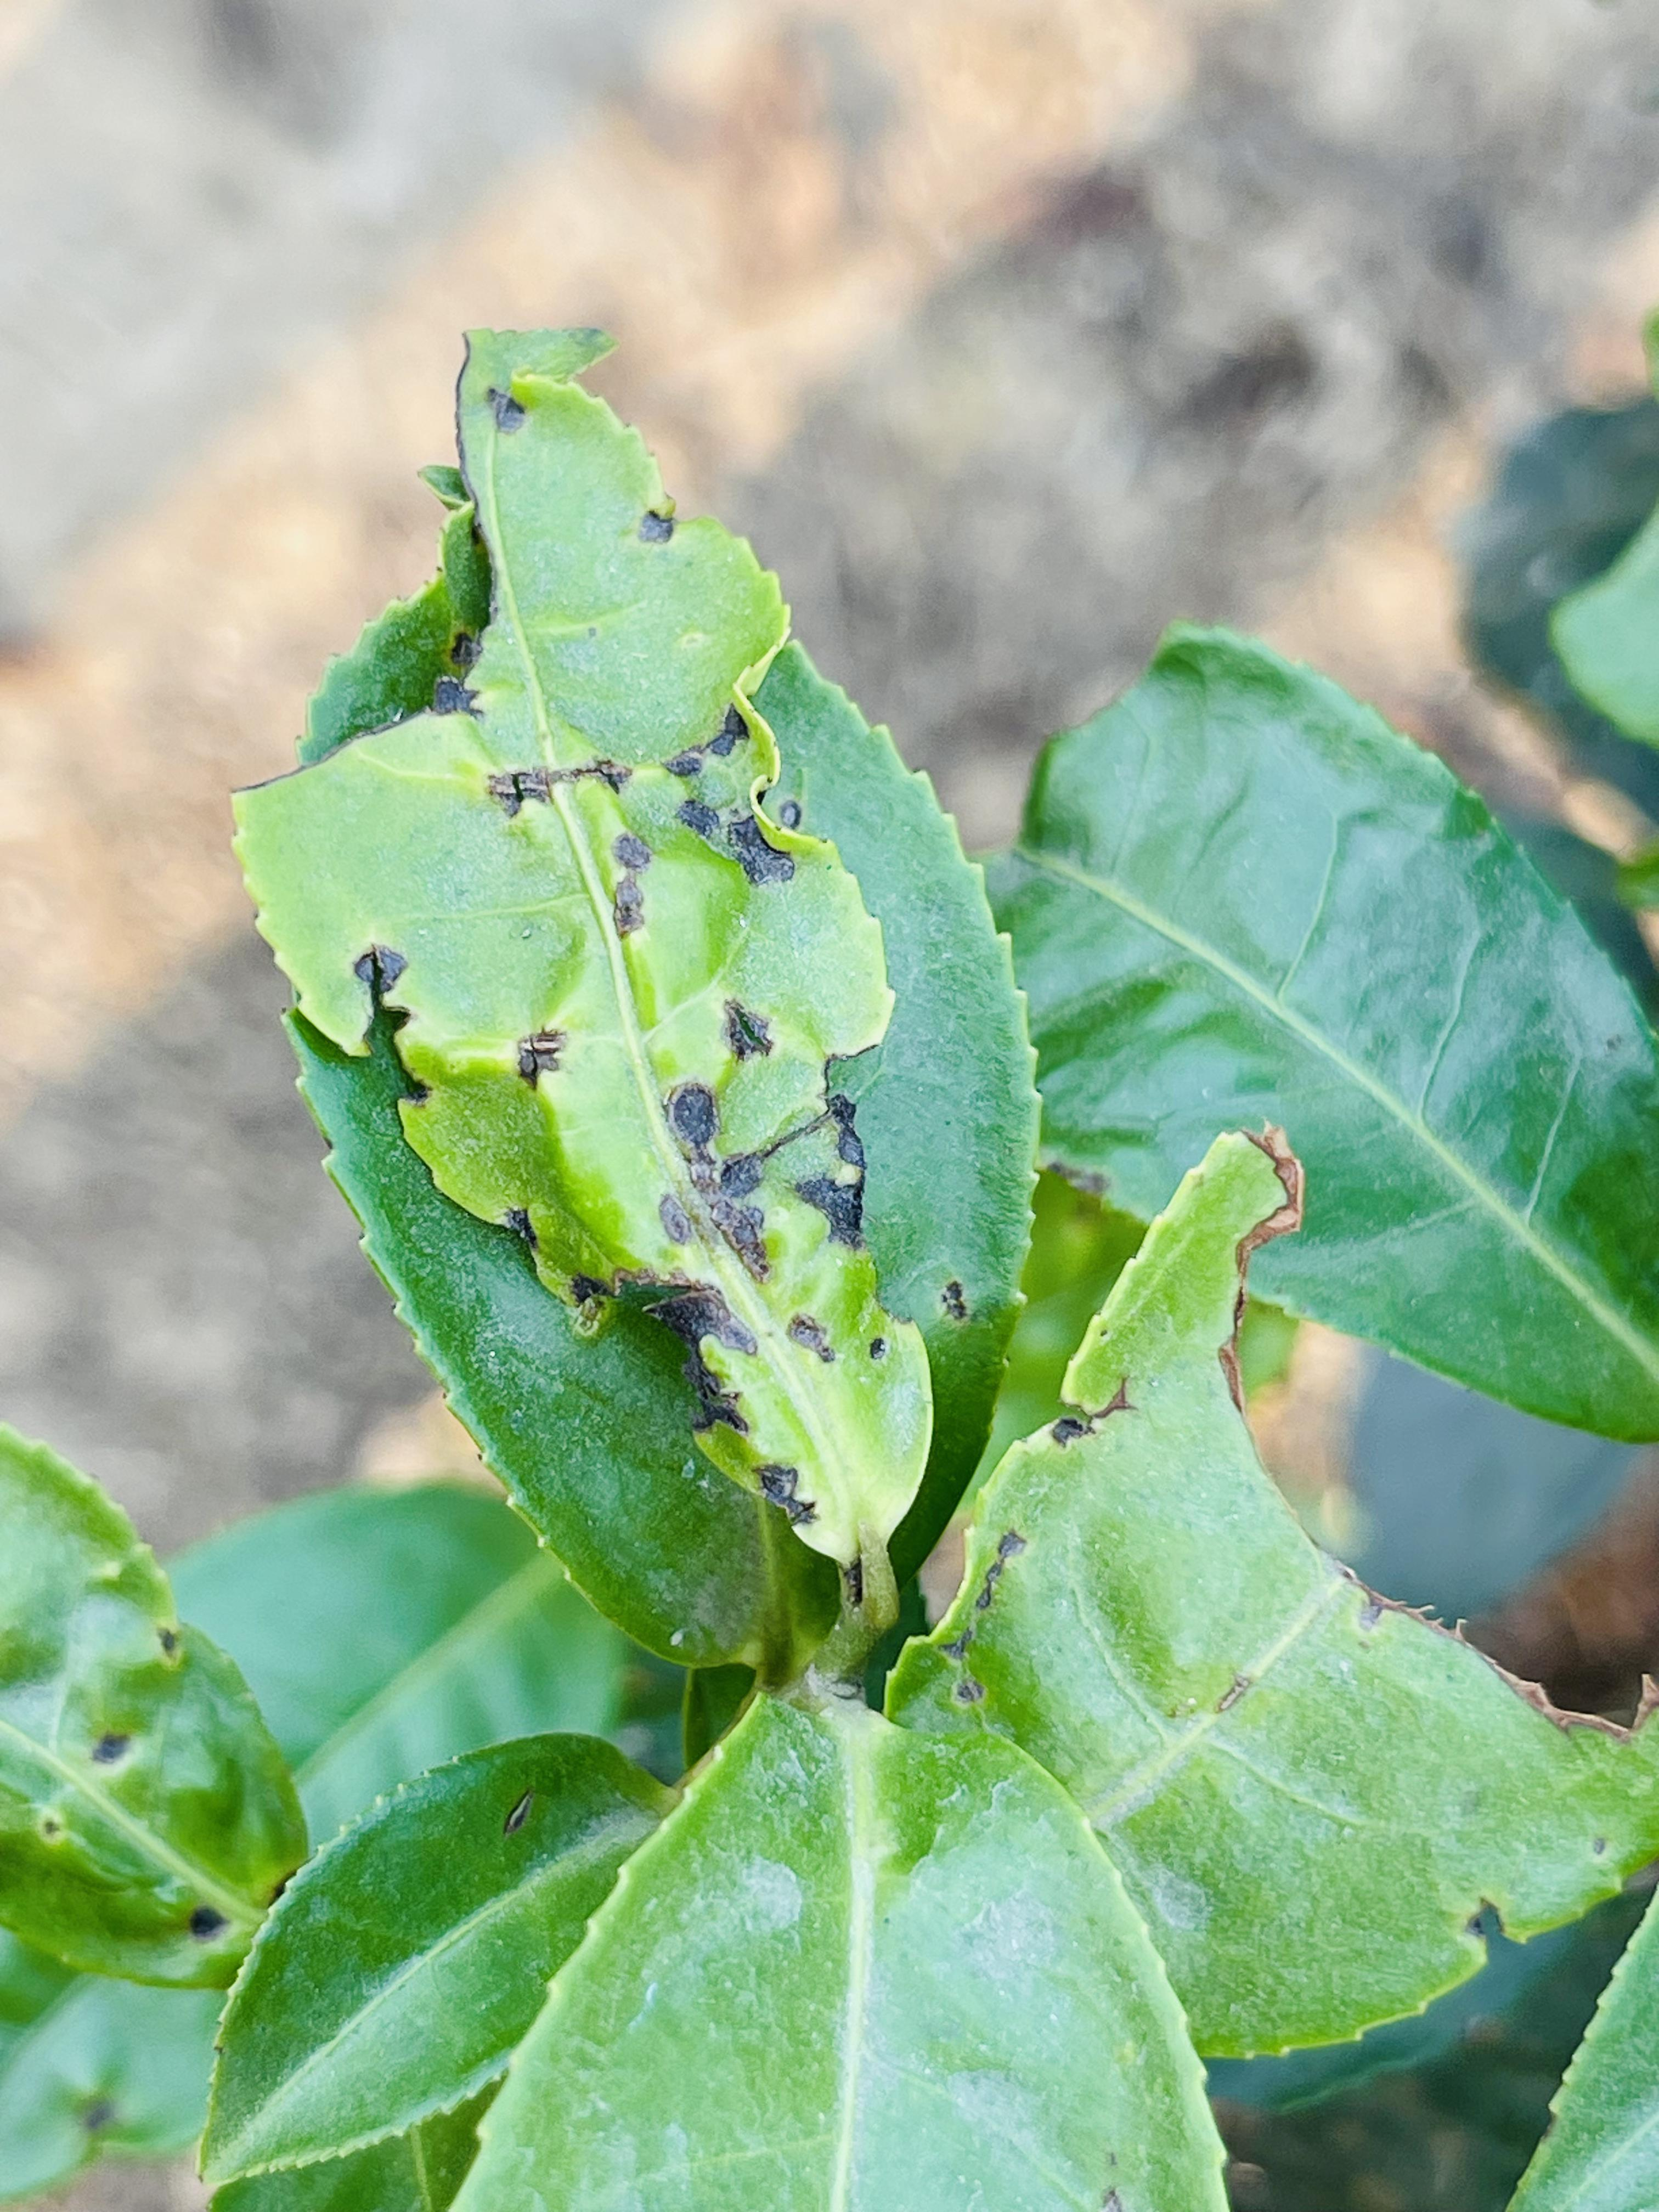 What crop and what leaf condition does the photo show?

tea, helopeltis
